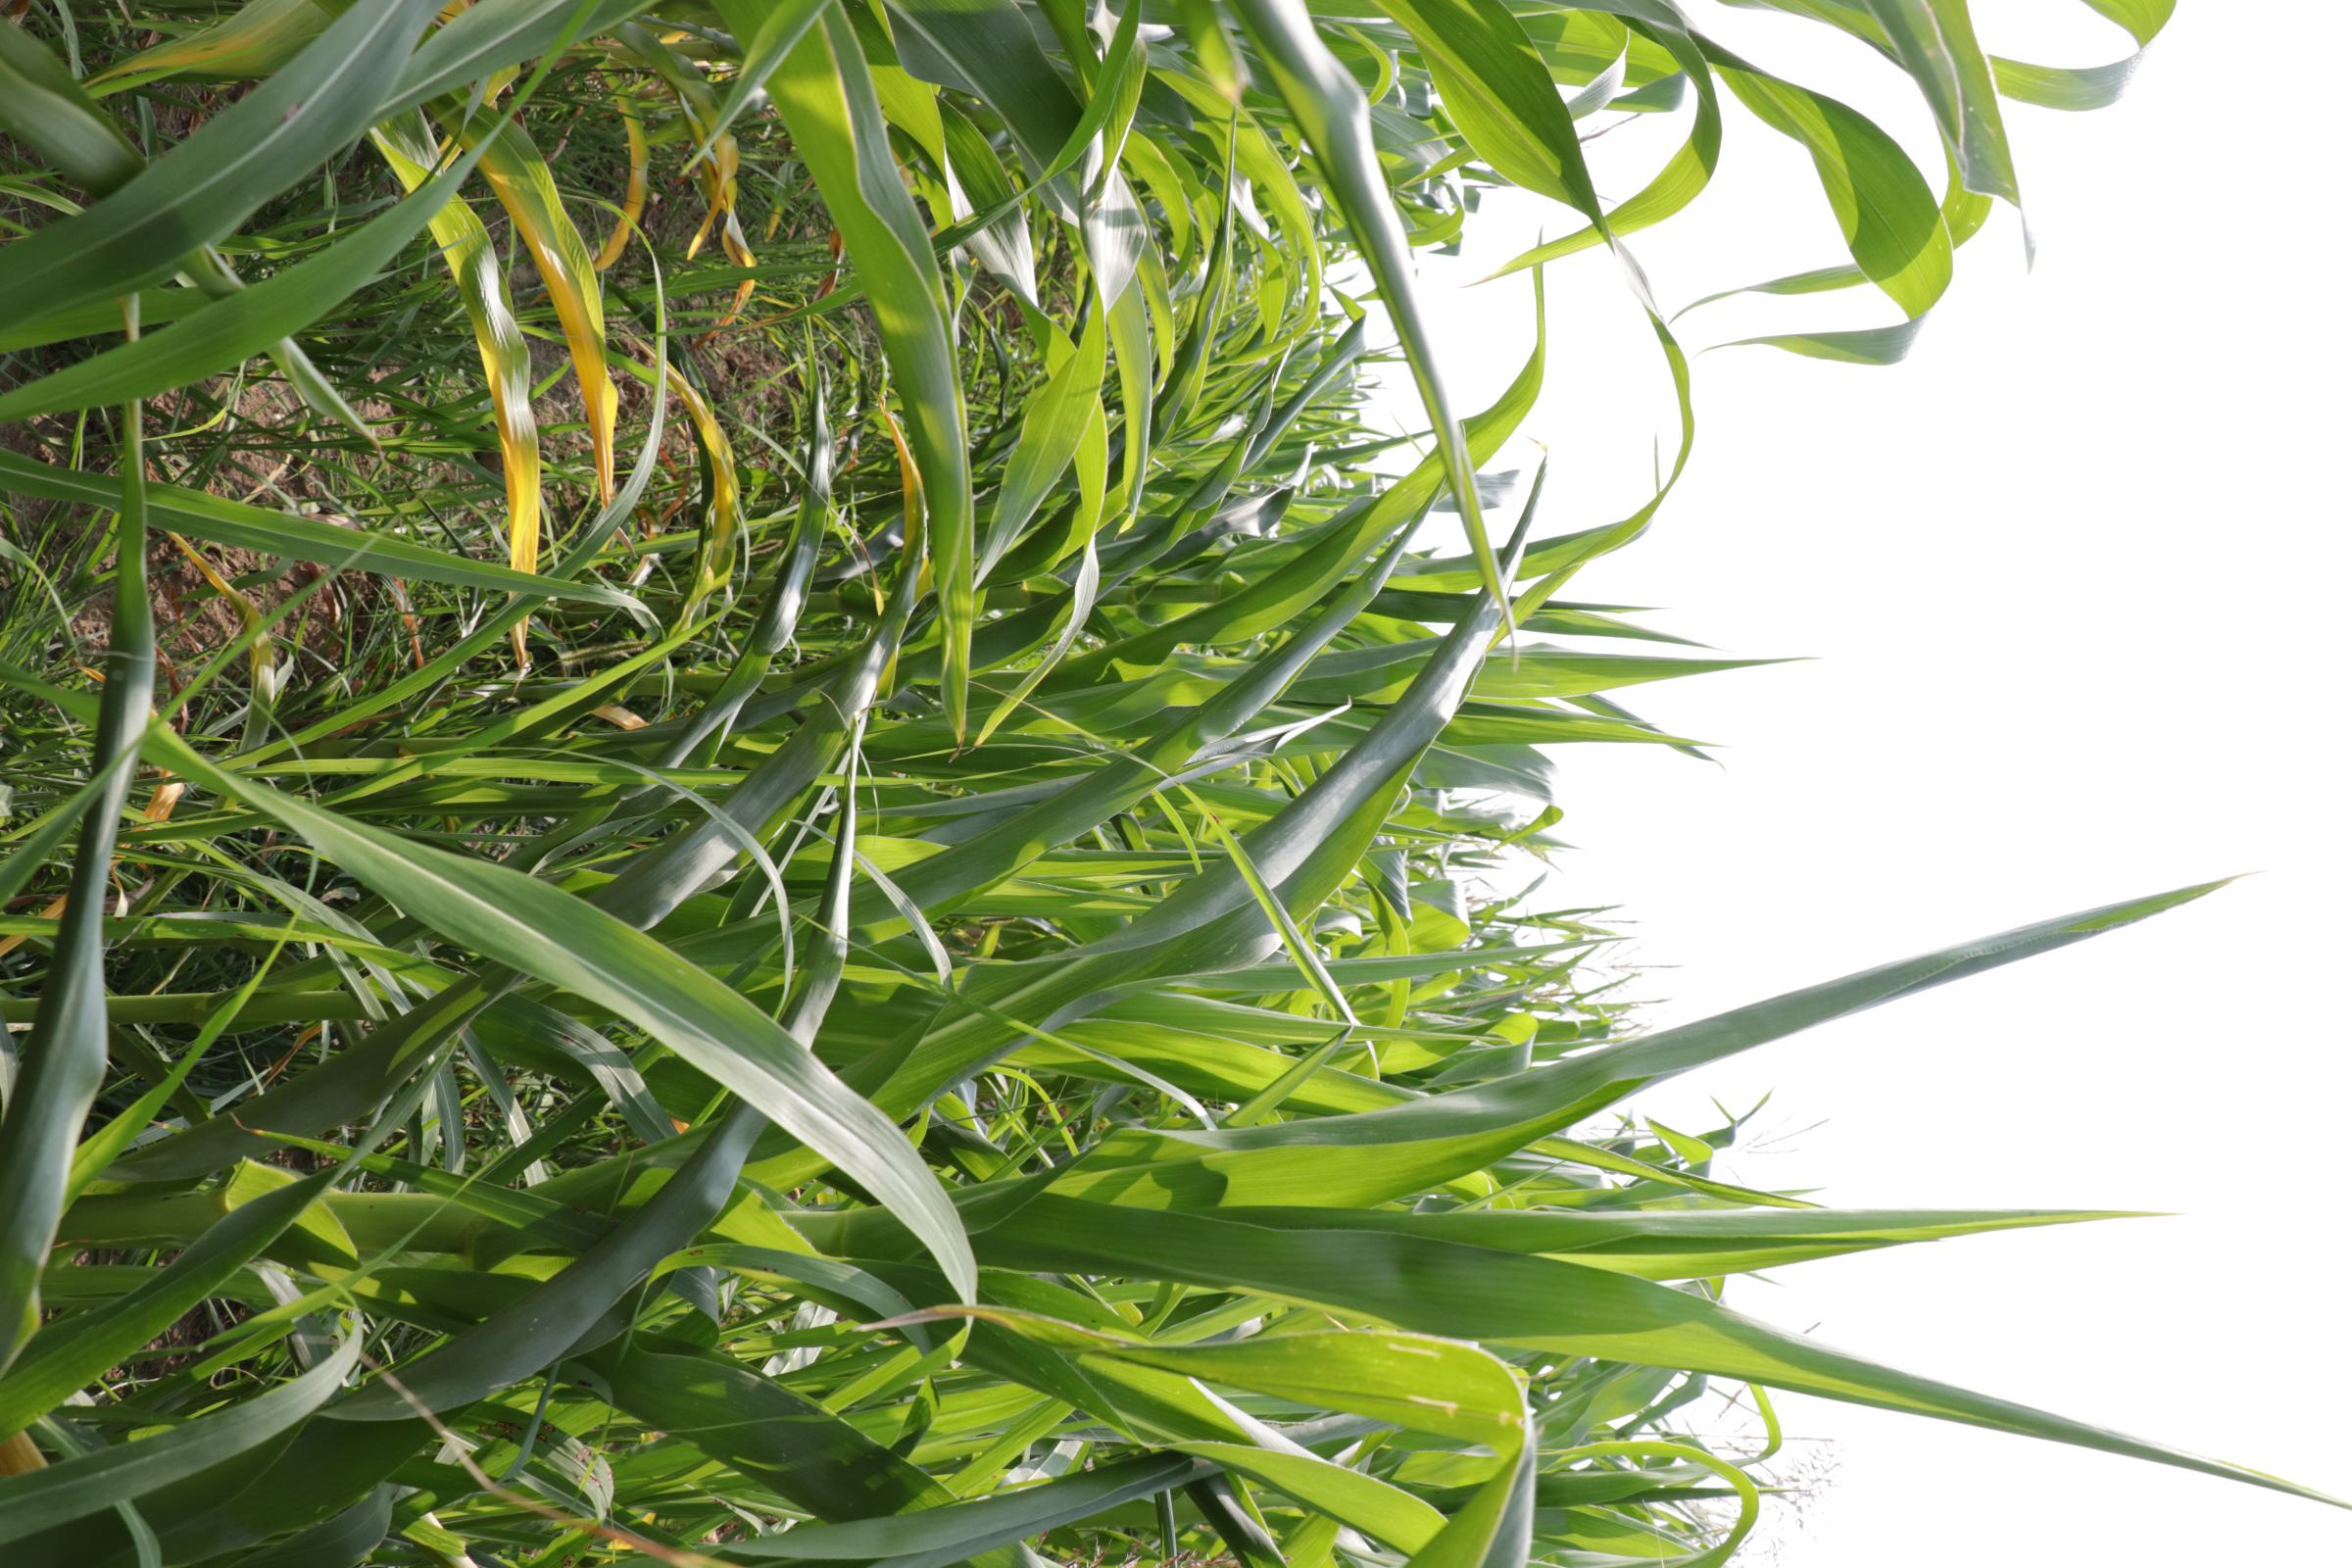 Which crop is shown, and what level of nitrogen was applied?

maize, reduced nitrogen fertilisation
